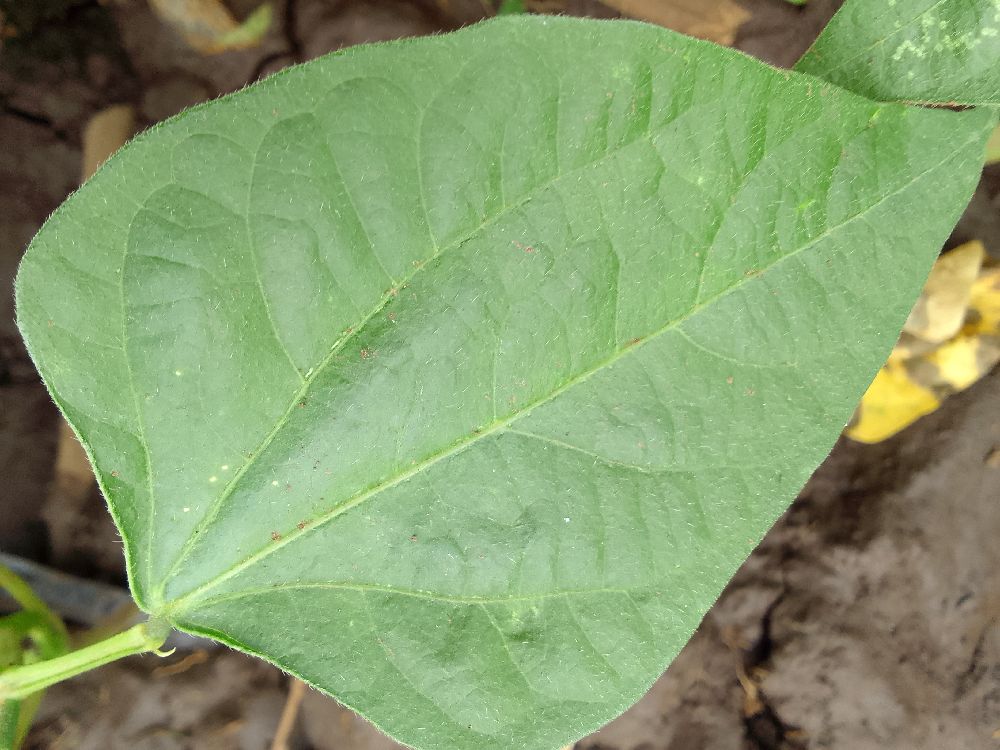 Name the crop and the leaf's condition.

common bean, healthy
